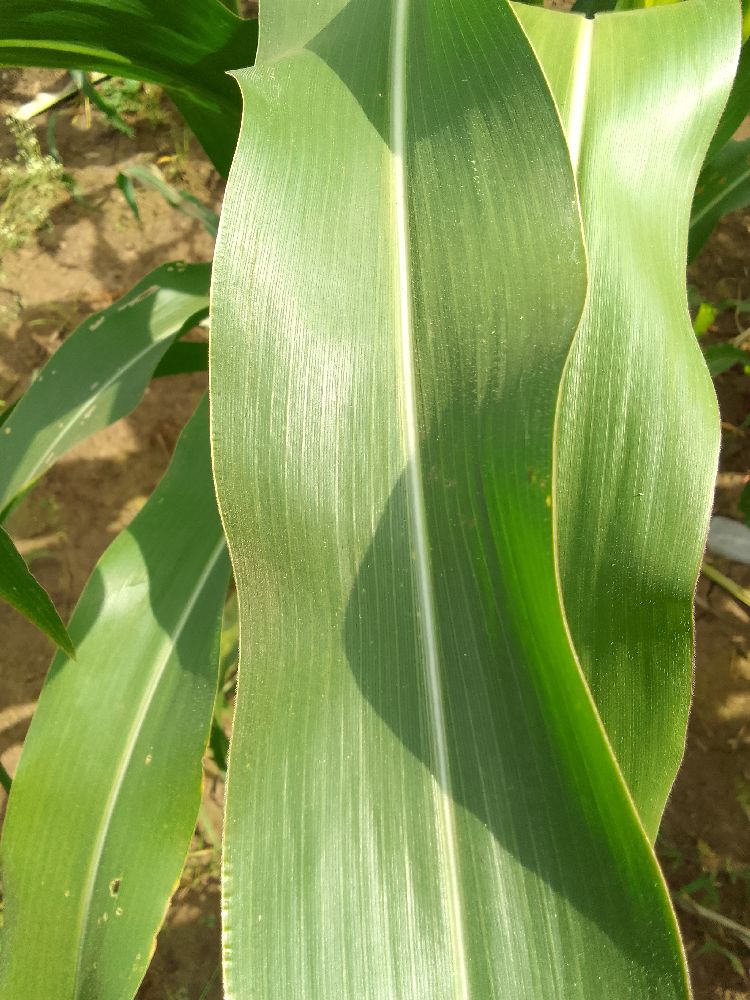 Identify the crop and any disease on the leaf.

maize, healthy
